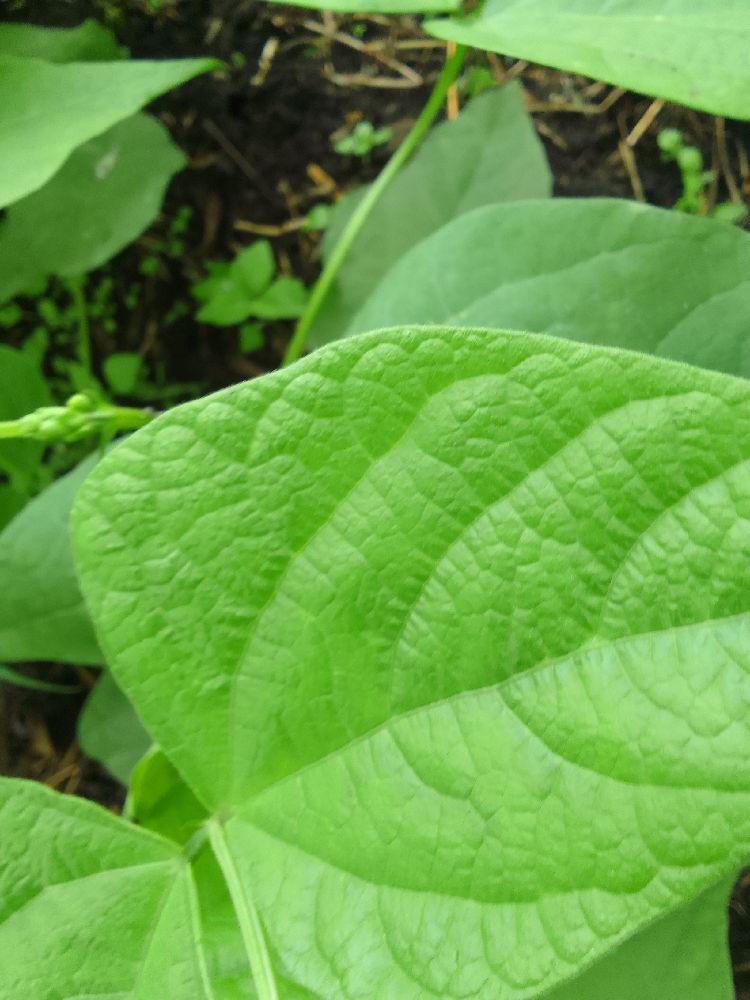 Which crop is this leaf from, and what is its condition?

common bean, healthy
